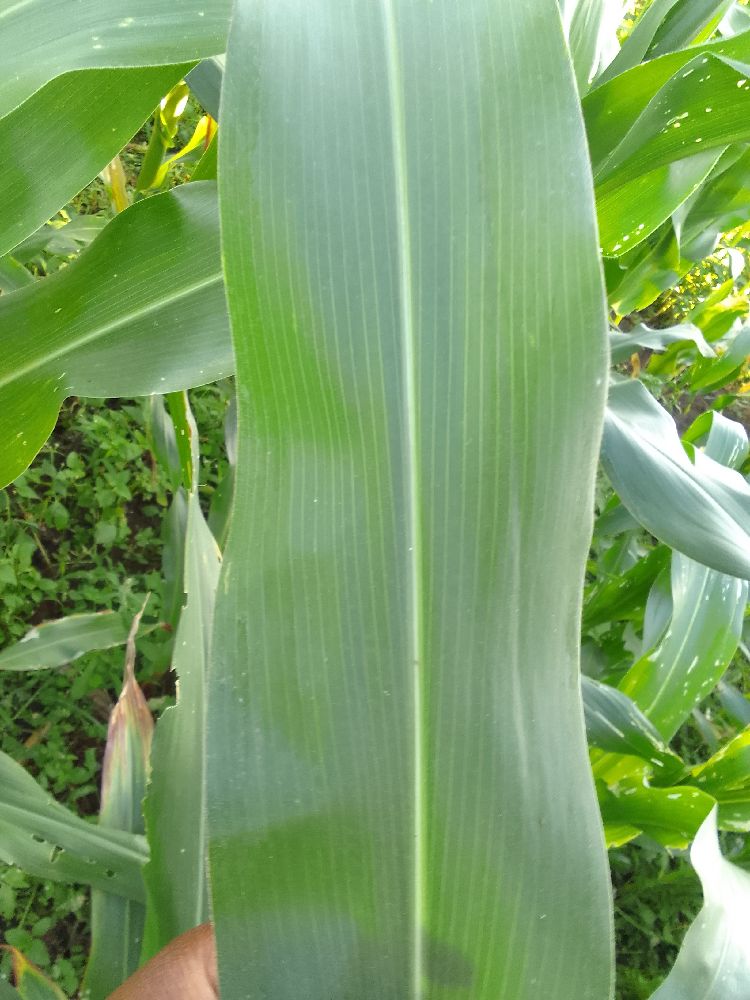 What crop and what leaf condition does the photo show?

maize, healthy
